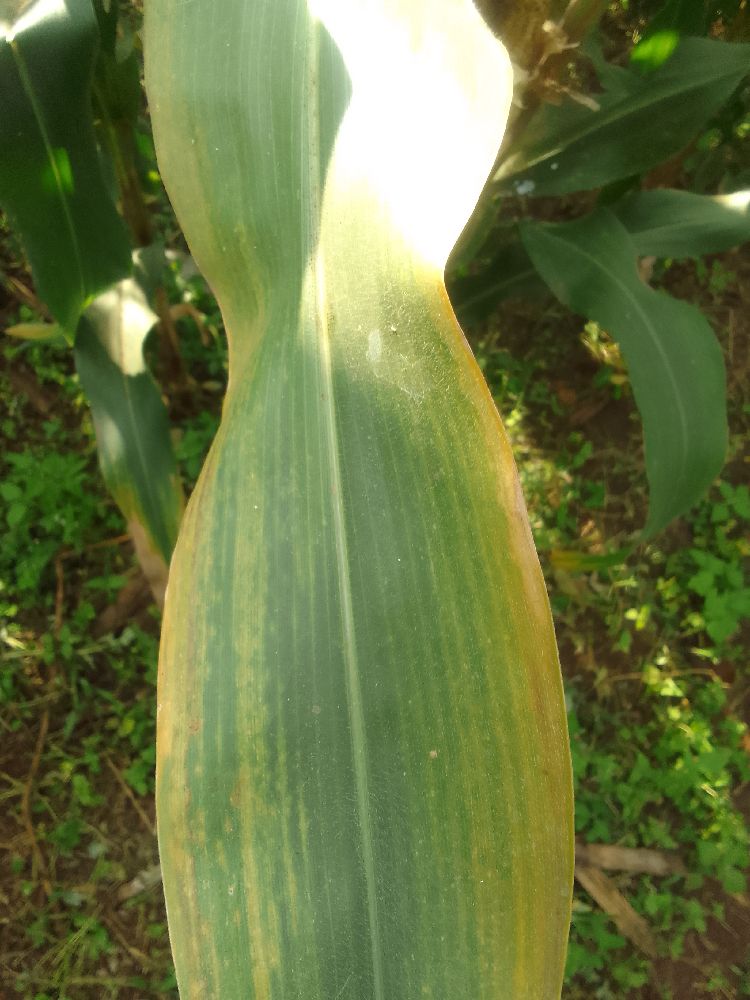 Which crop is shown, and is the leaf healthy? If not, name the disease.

maize, maize lethal necrosis
